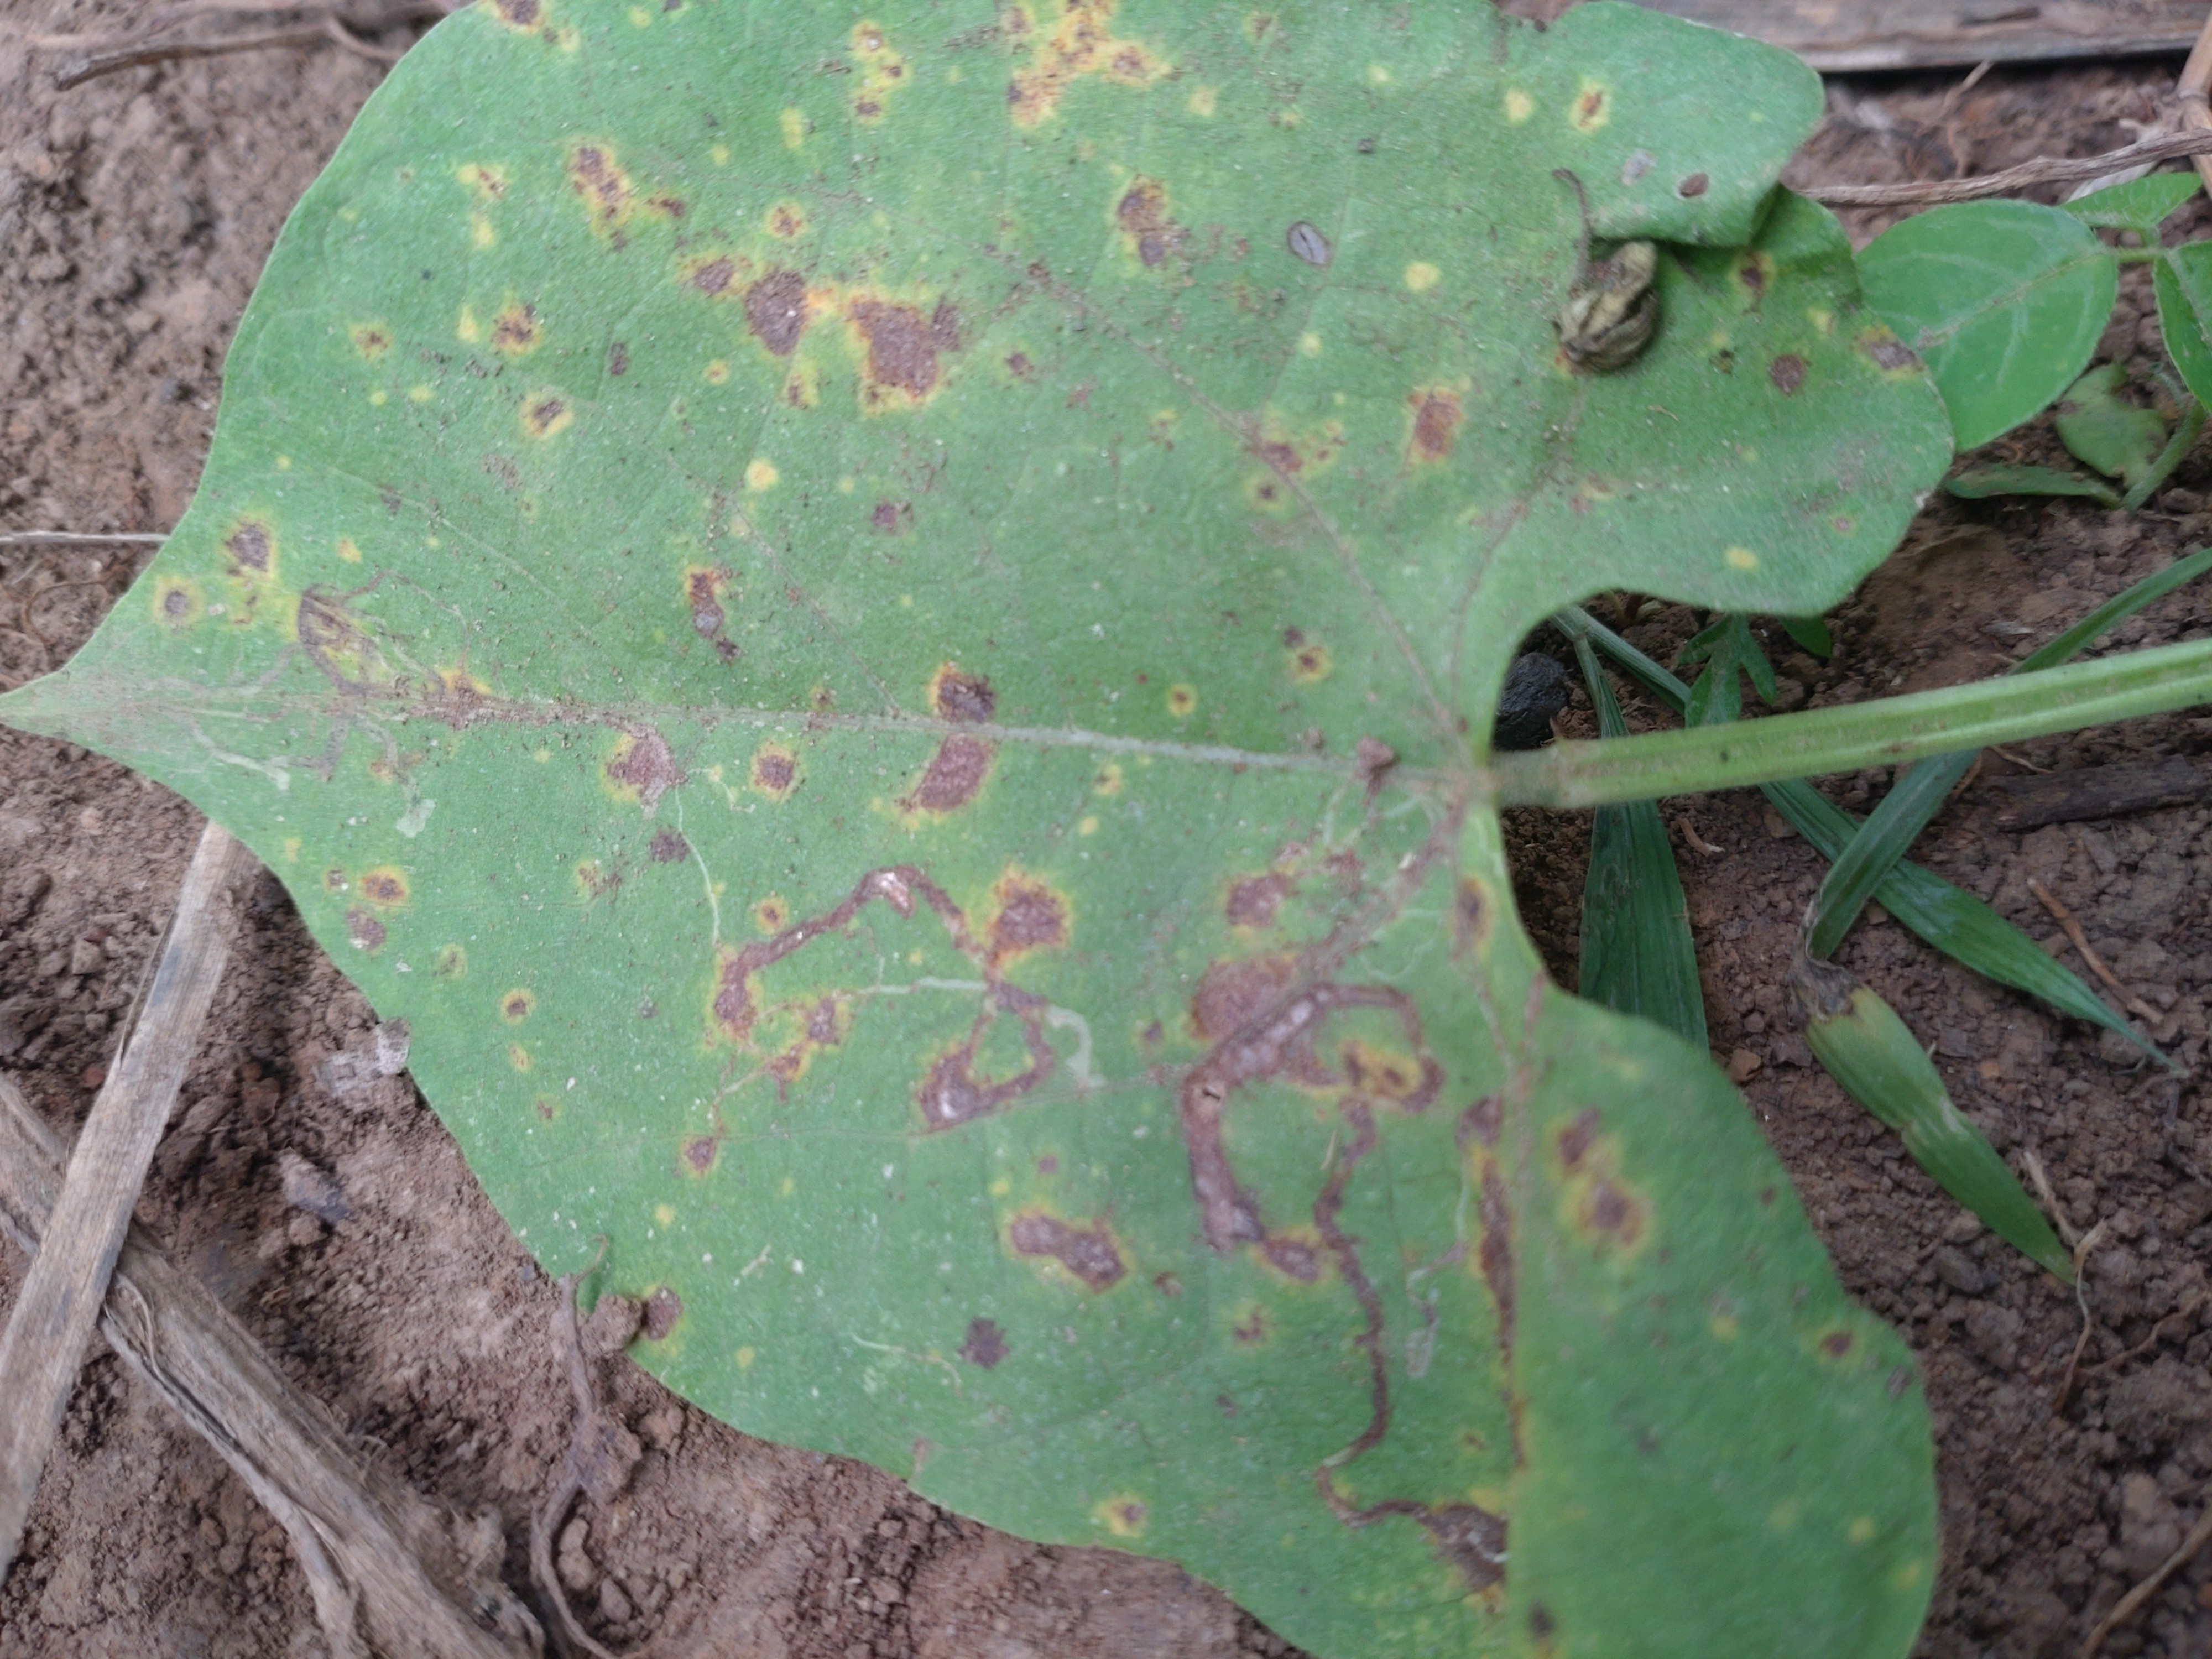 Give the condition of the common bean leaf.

rust
